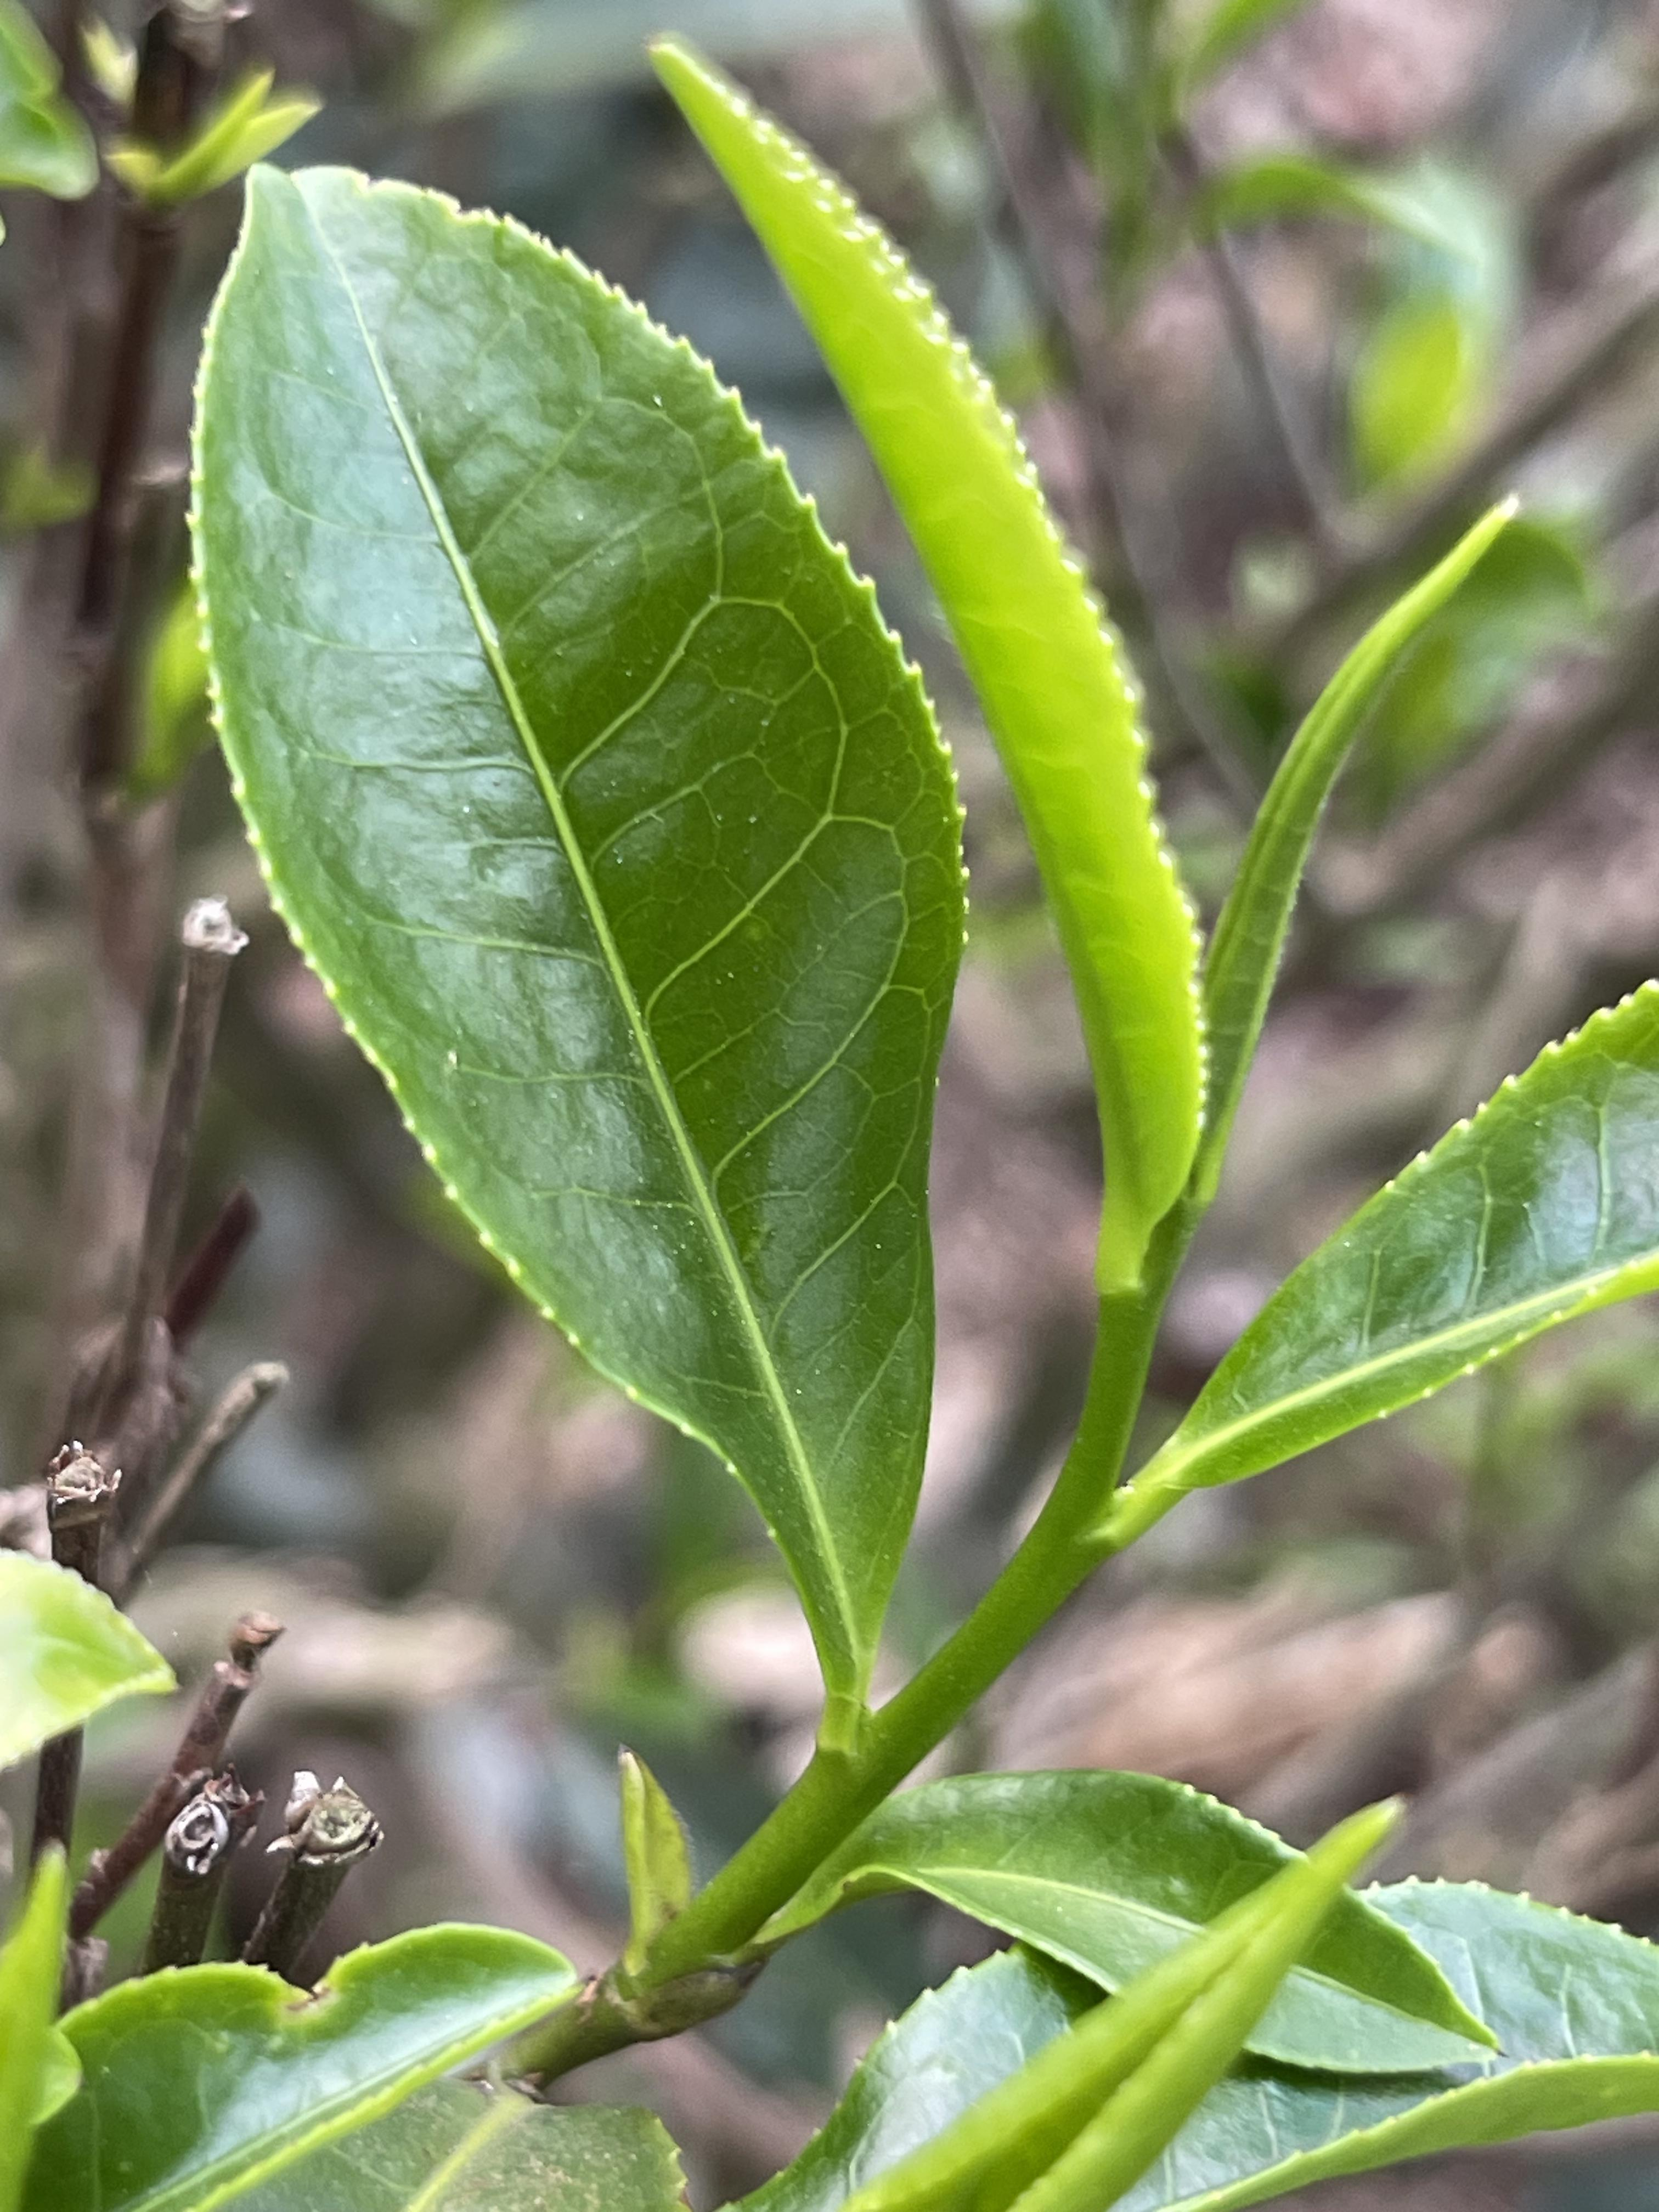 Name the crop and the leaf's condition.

tea, healthy leaf
